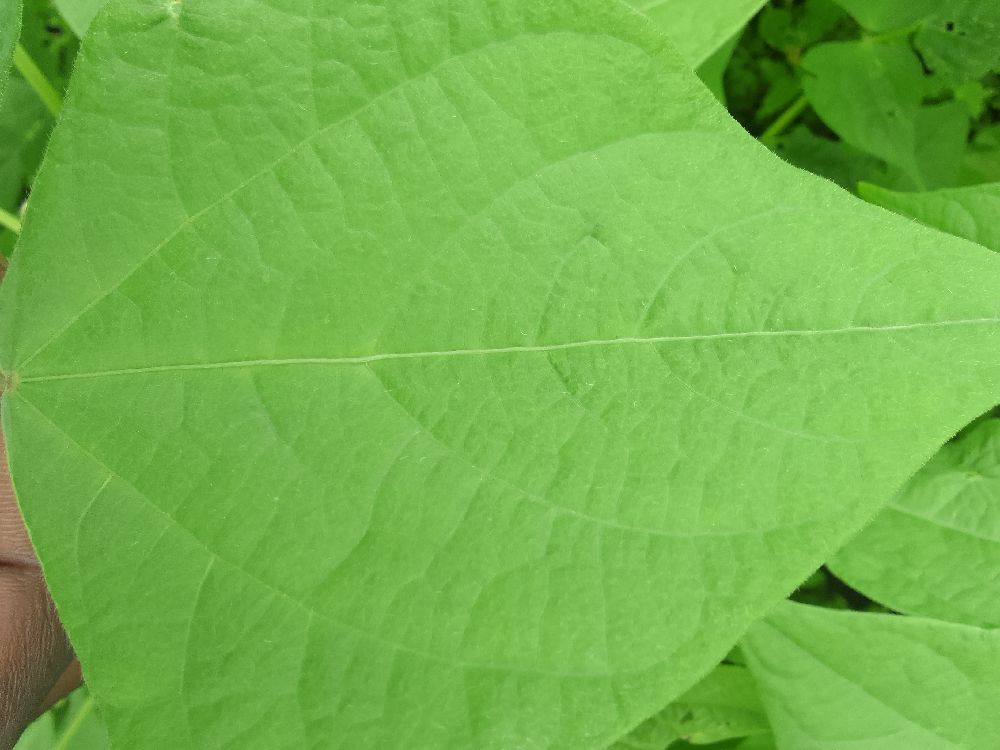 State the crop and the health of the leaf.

common bean, healthy
